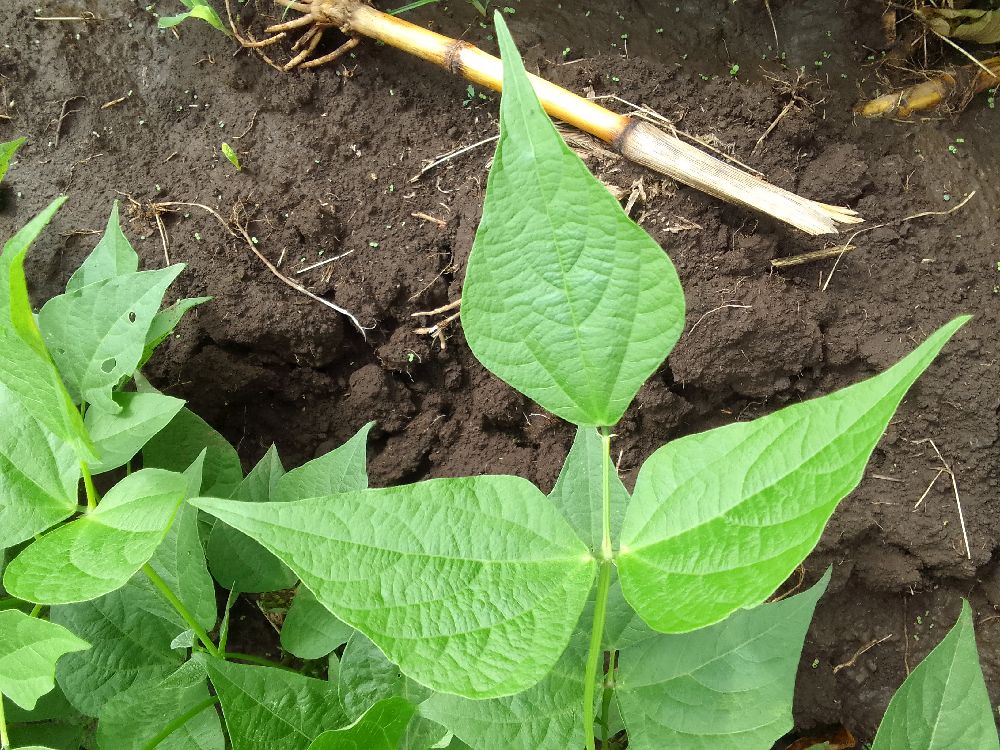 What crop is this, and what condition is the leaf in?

common bean, healthy
